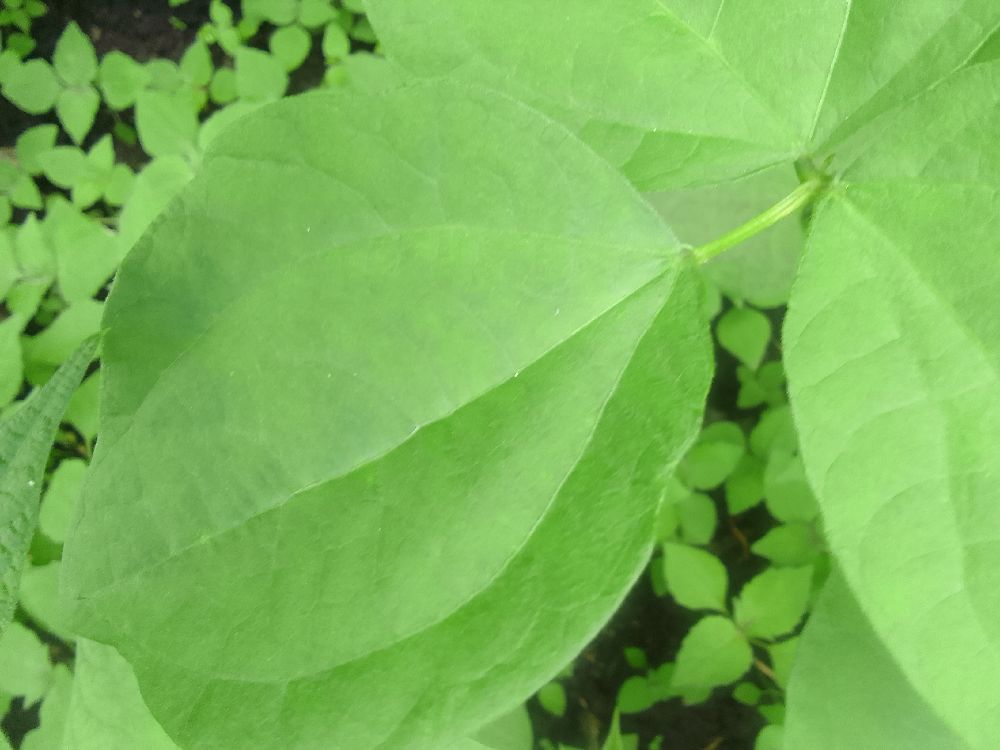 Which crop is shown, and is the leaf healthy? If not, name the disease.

common bean, healthy
